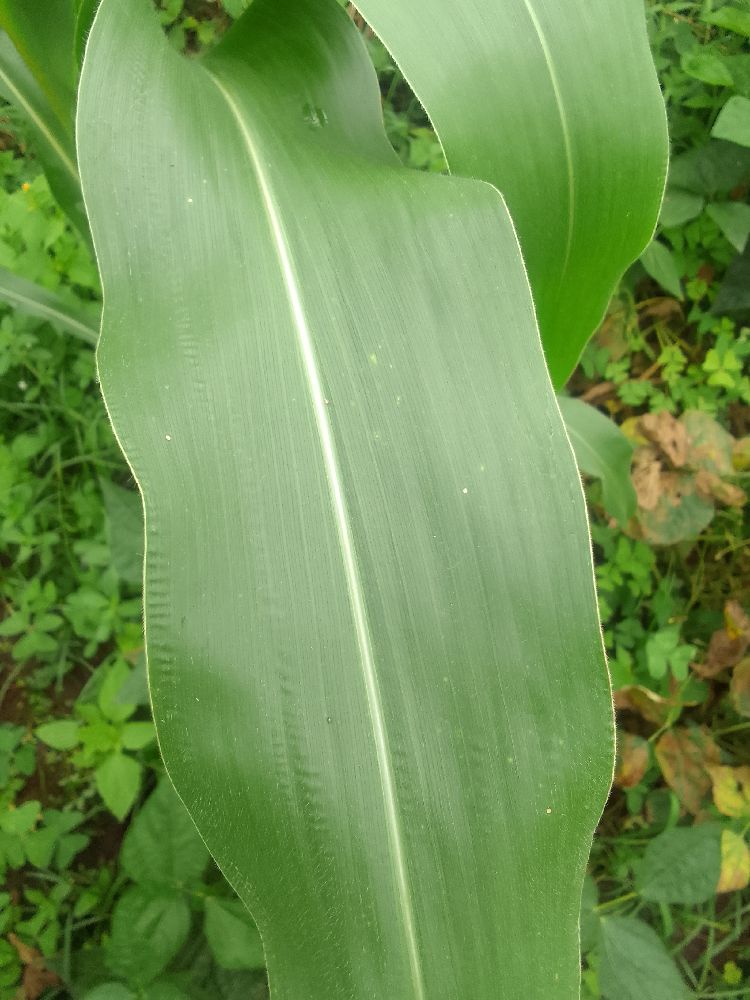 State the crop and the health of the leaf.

maize, healthy
